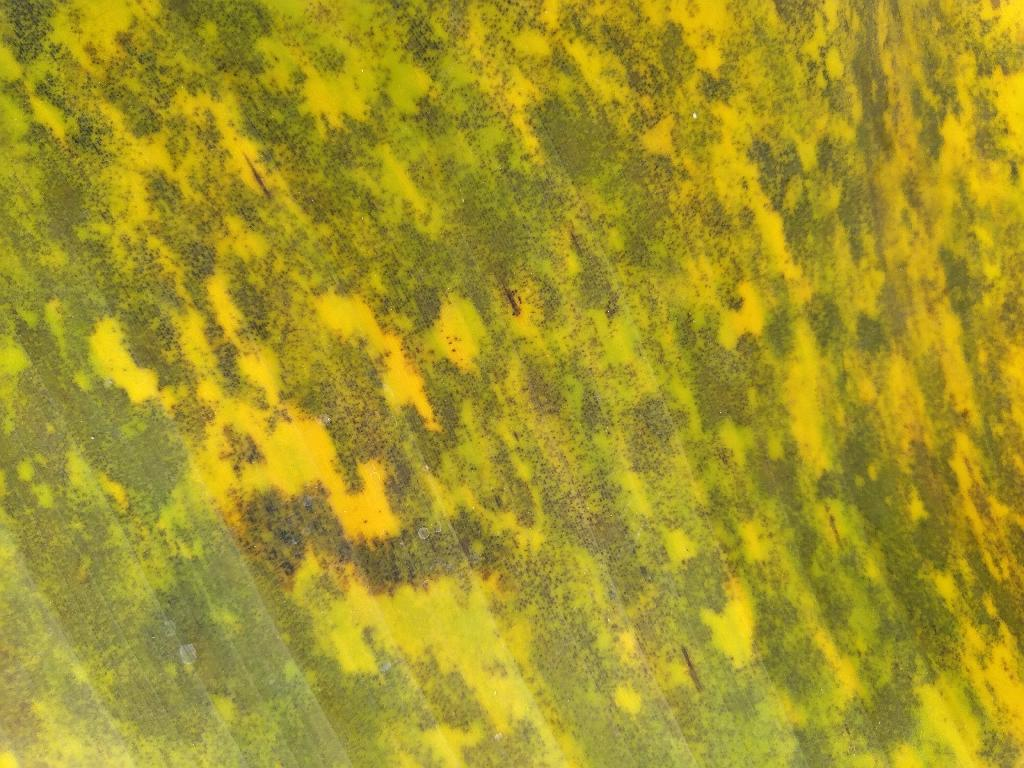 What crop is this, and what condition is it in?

banana, black sigatoka
